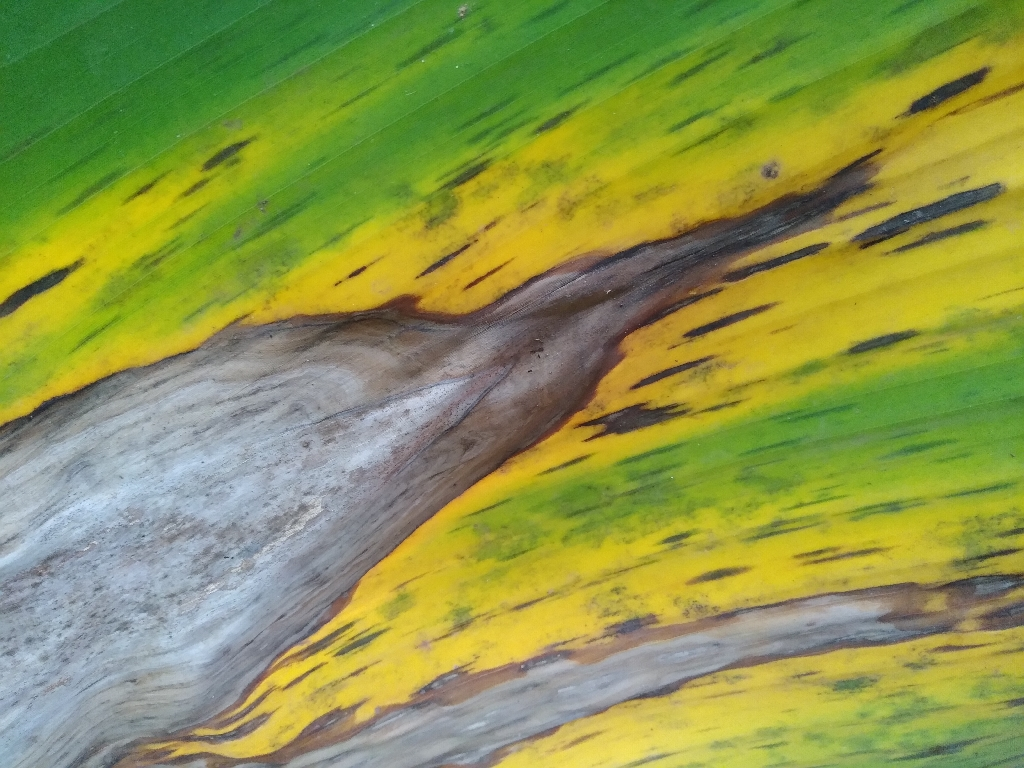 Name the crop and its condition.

banana, black sigatoka
